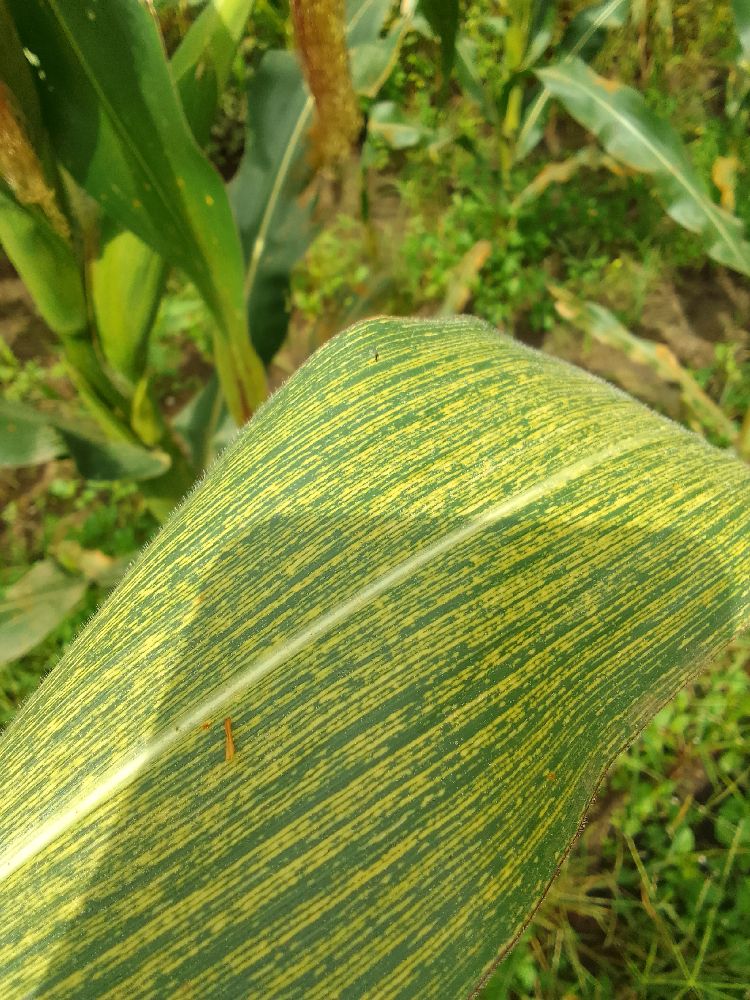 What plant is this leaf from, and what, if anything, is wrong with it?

maize, maize streak virus
